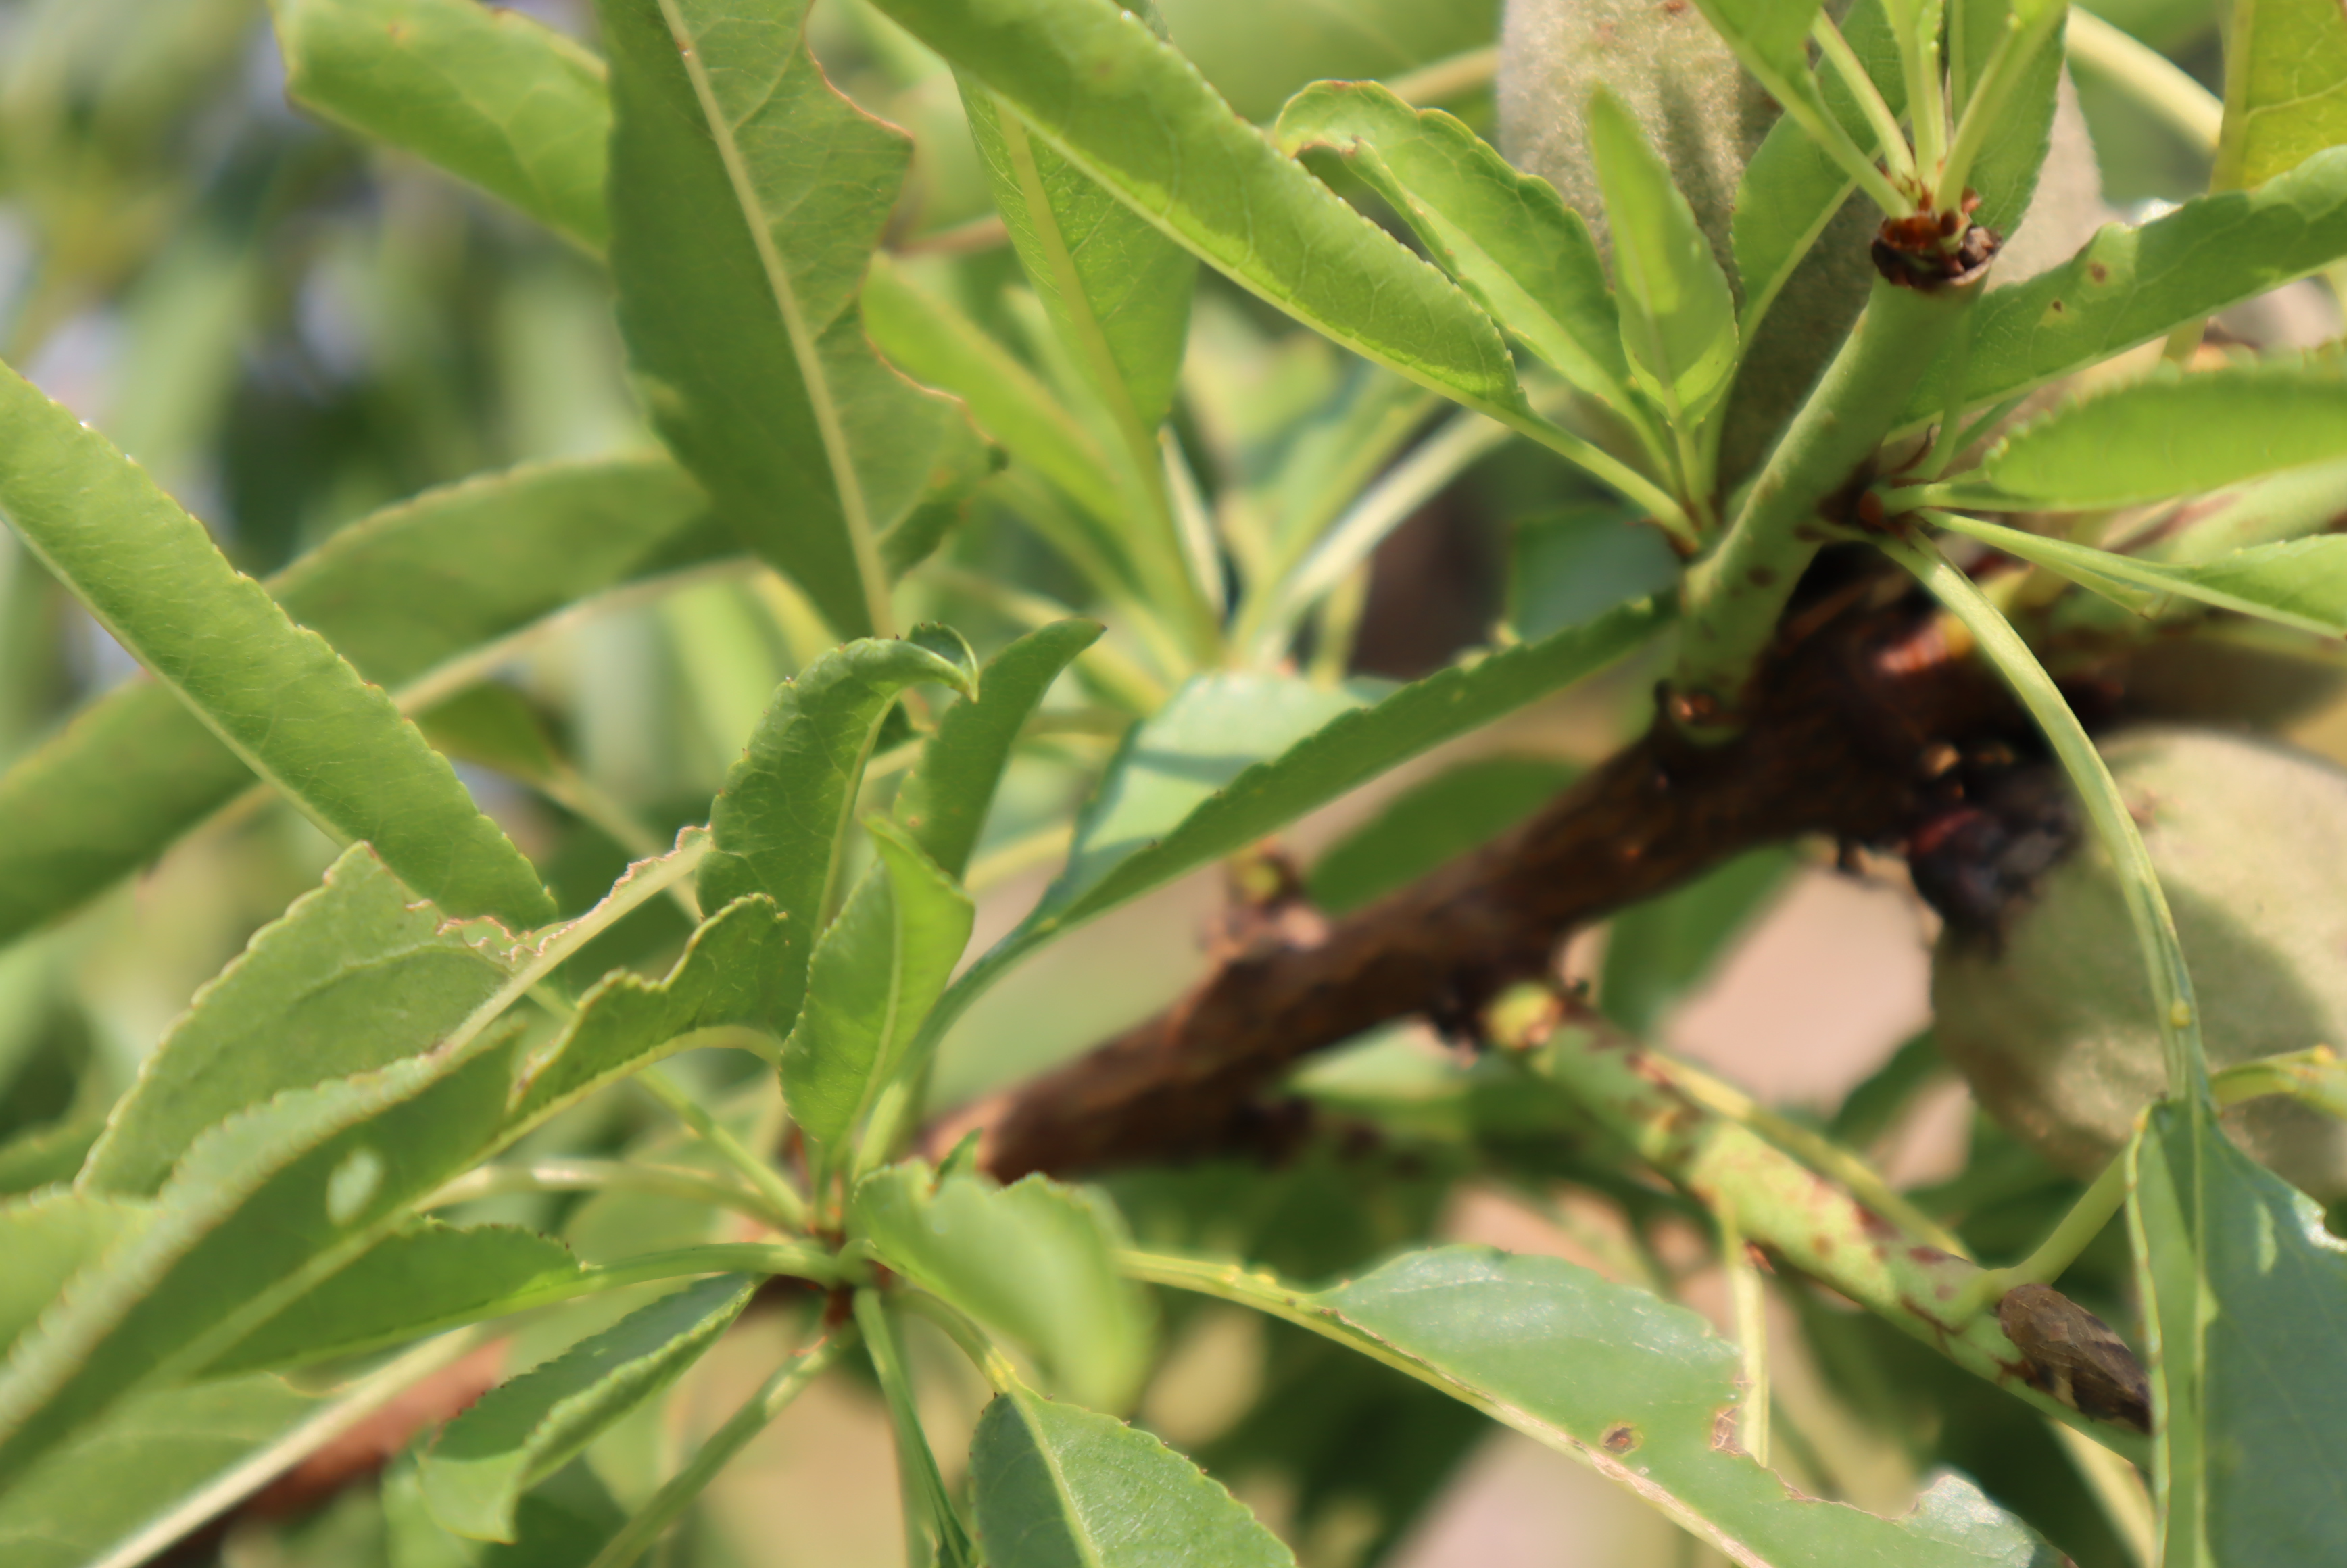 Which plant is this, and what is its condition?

almond, shot hole disease
